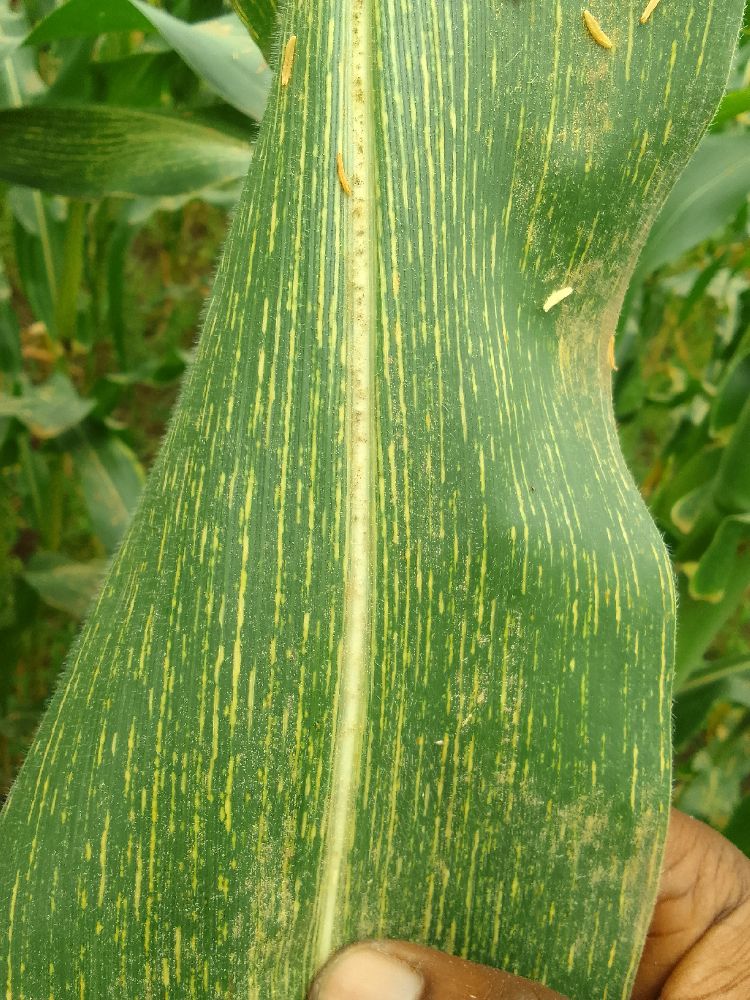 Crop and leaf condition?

maize, maize streak virus
